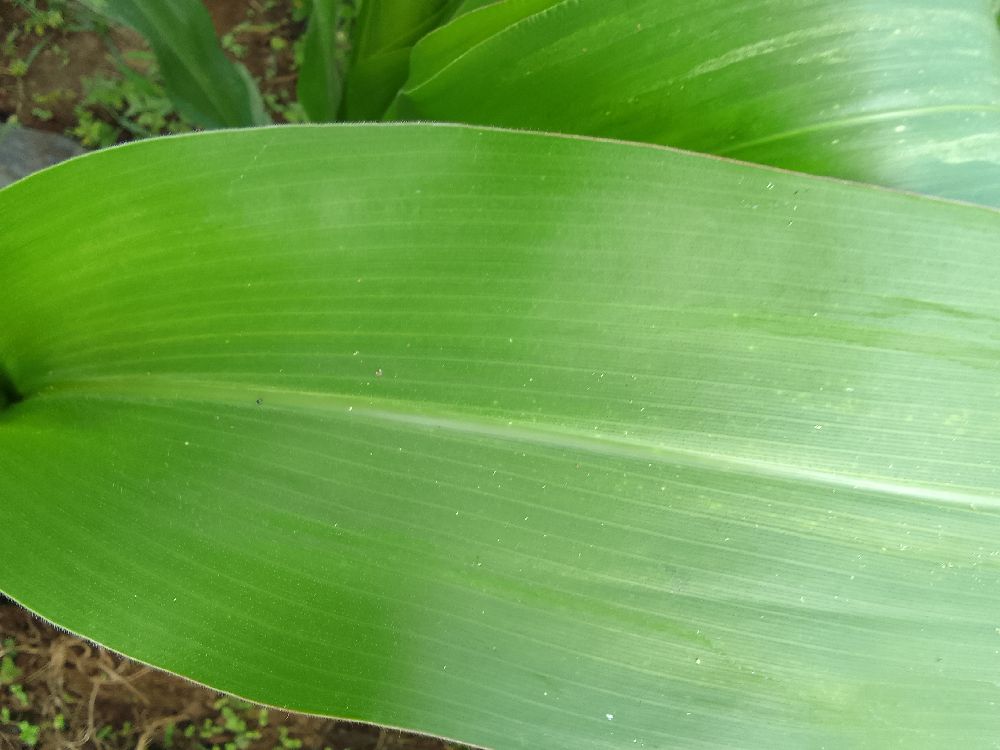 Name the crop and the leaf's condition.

maize, healthy
